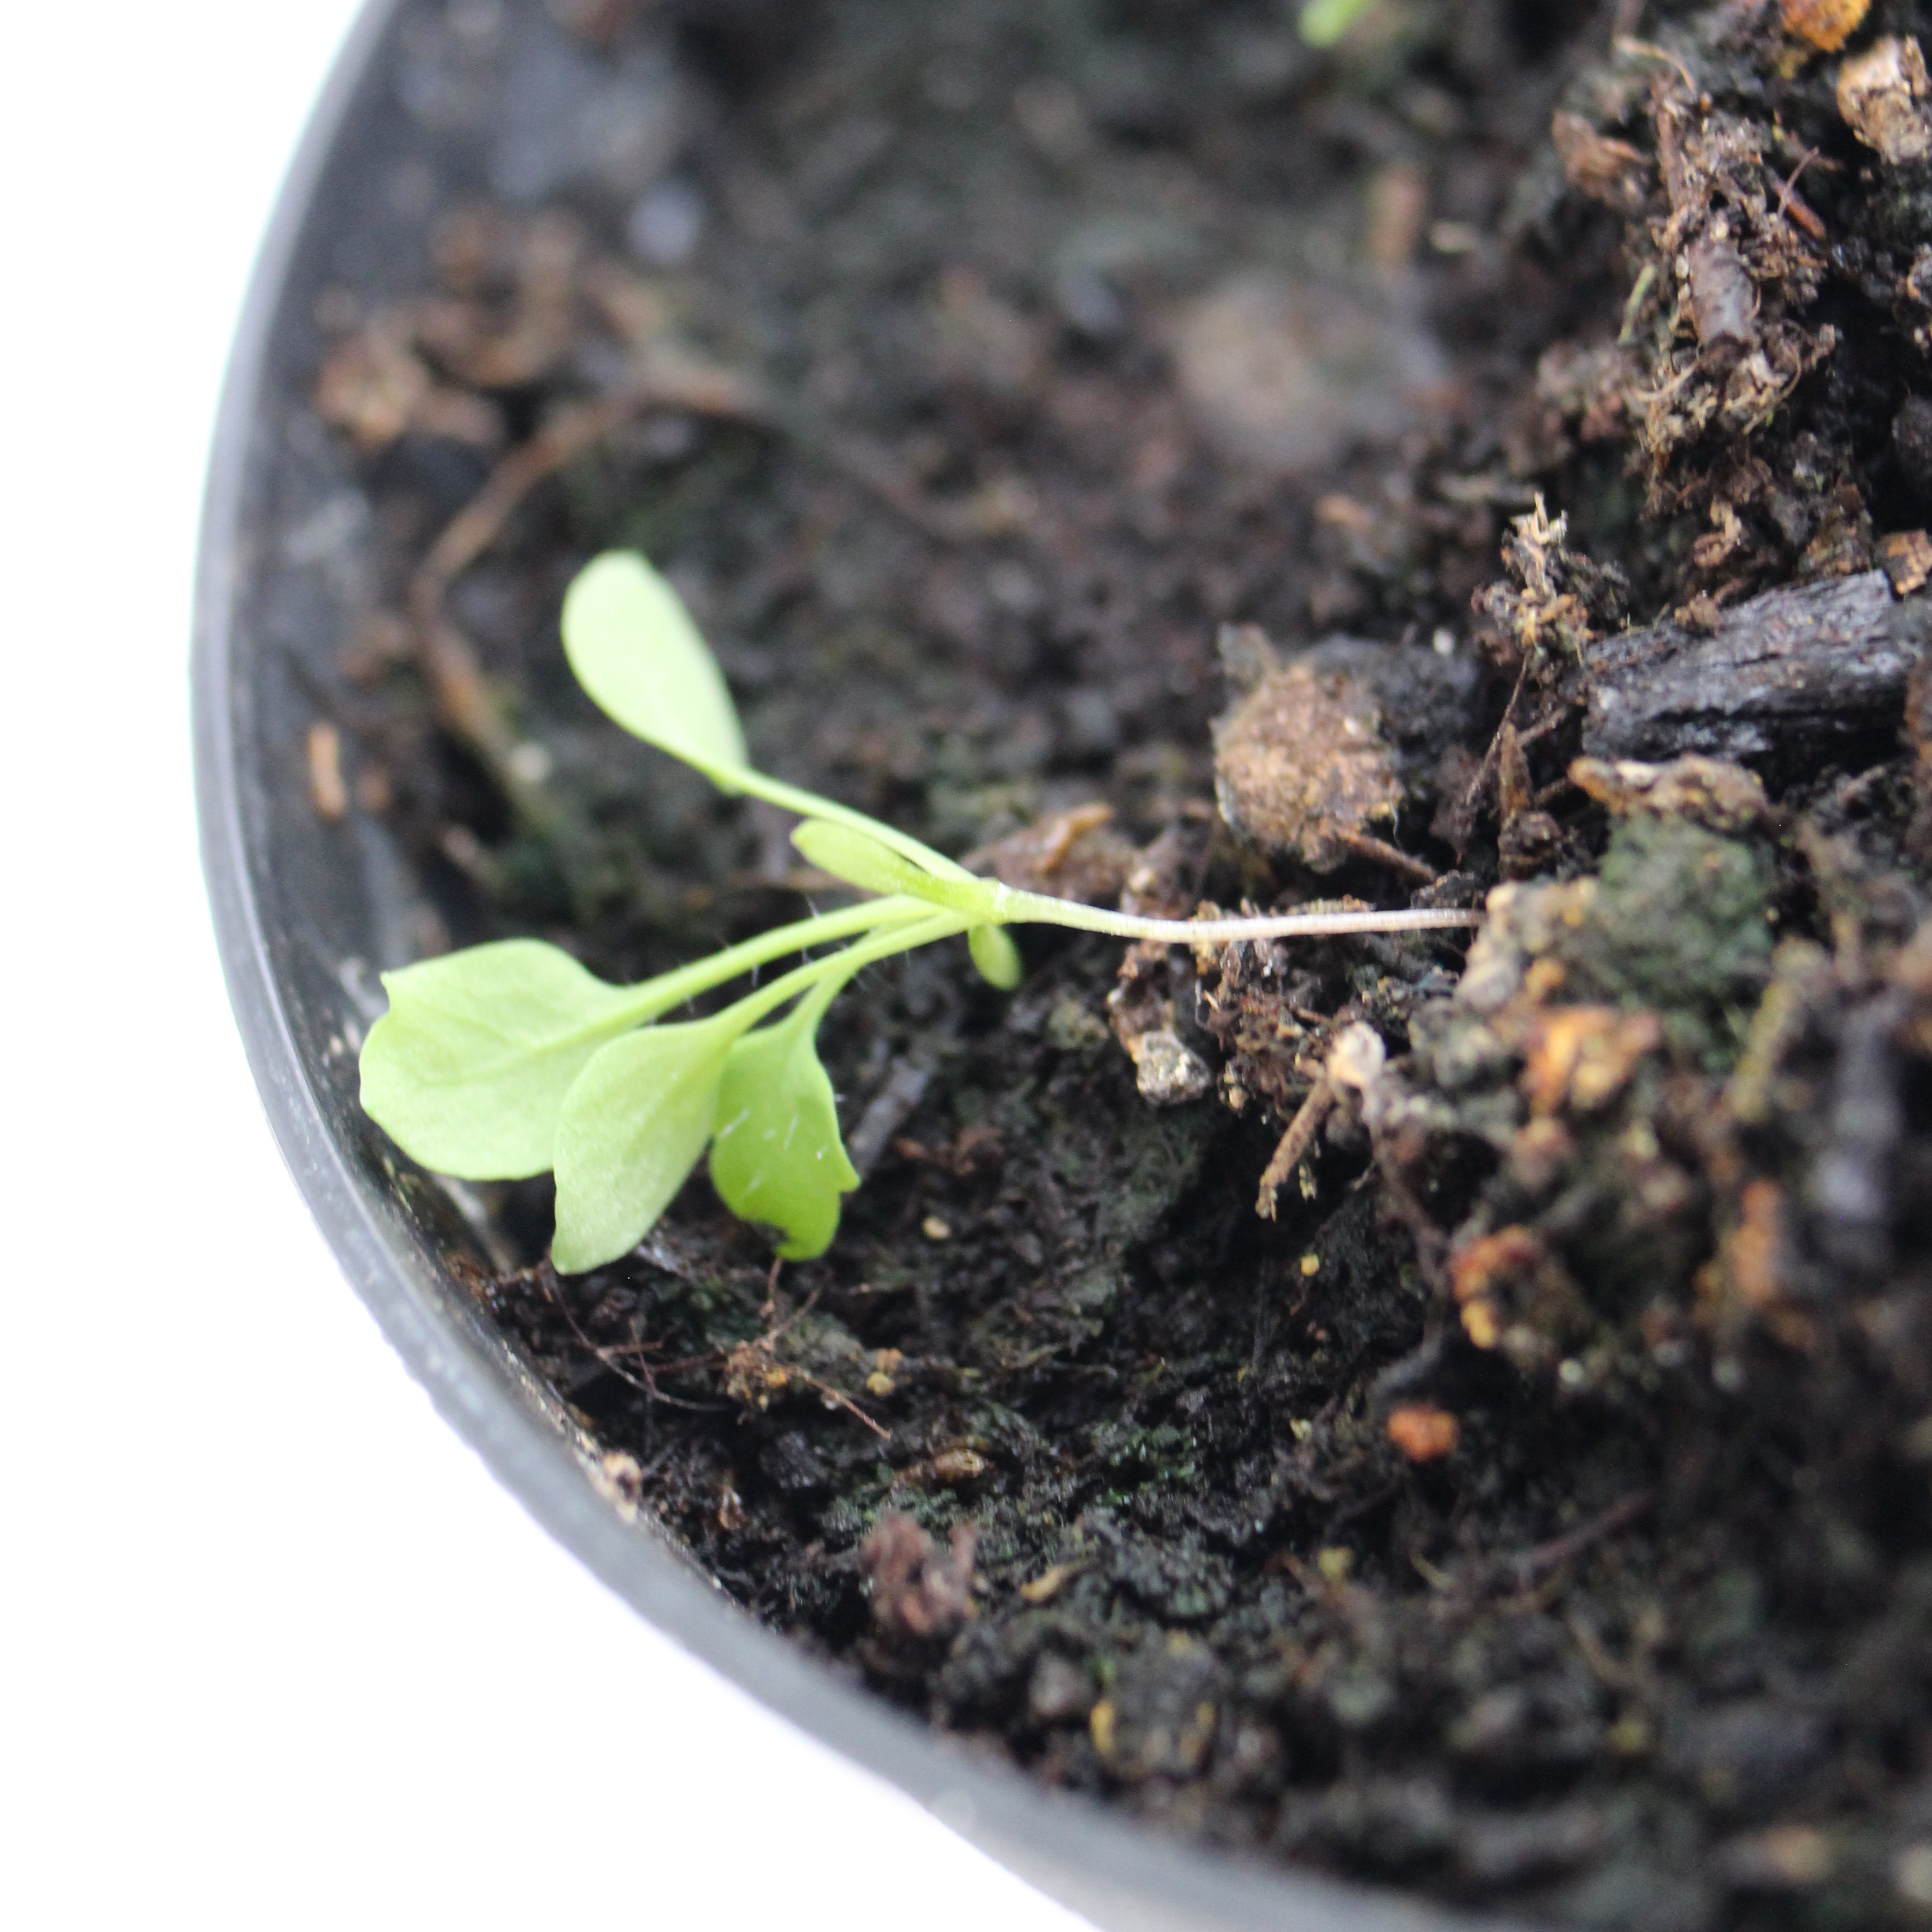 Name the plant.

Papaver rhoeas
